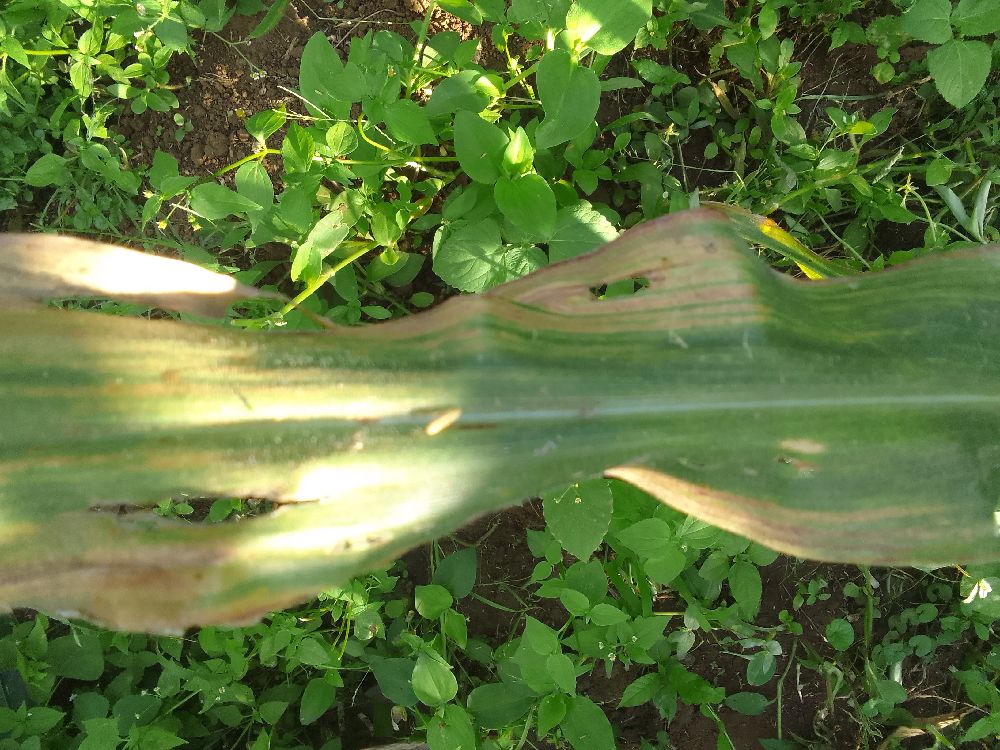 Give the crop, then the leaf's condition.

maize, maize lethal necrosis
